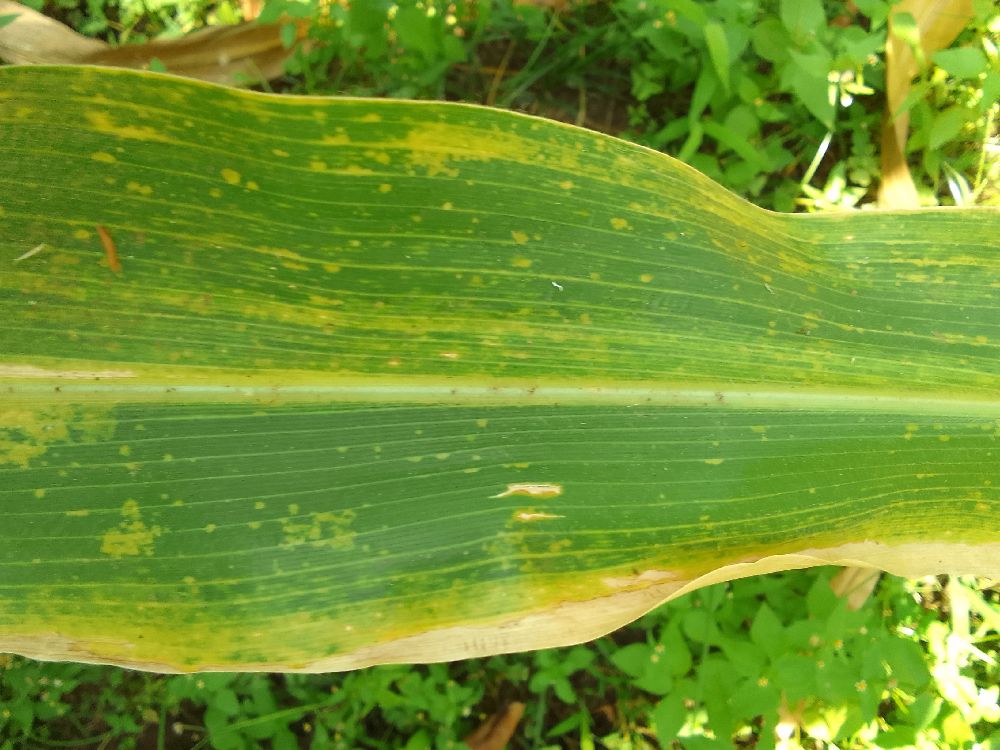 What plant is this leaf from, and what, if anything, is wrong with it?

maize, maize lethal necrosis
